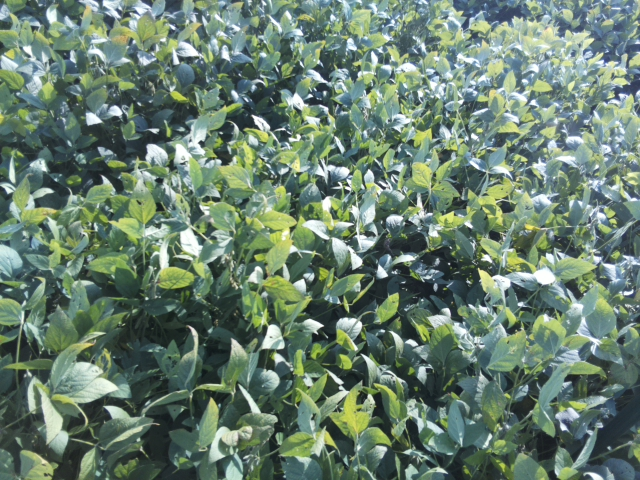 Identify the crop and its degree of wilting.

soybean, slight leaflet or petiole turgor loss in upper canopy
